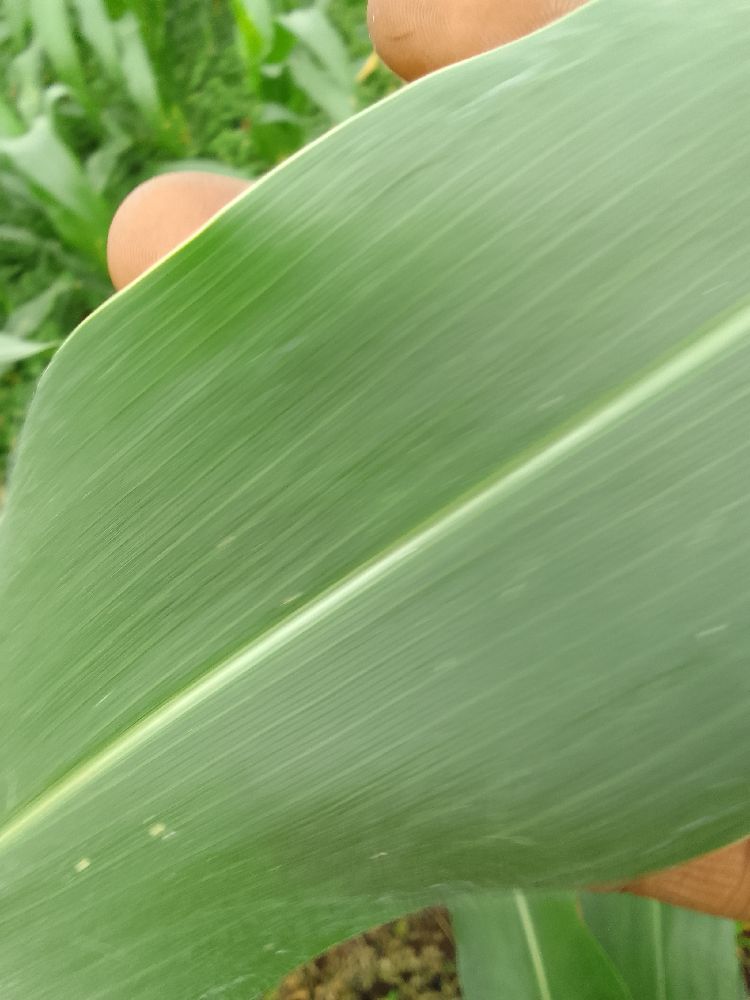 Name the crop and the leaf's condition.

maize, healthy
